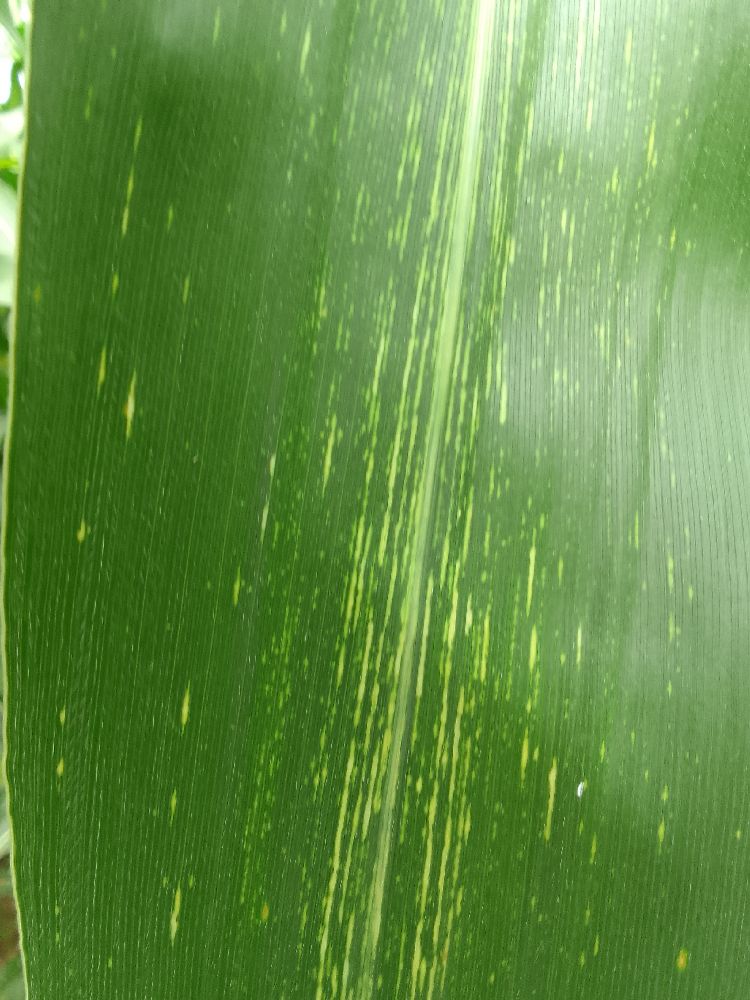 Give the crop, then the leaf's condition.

maize, maize streak virus
